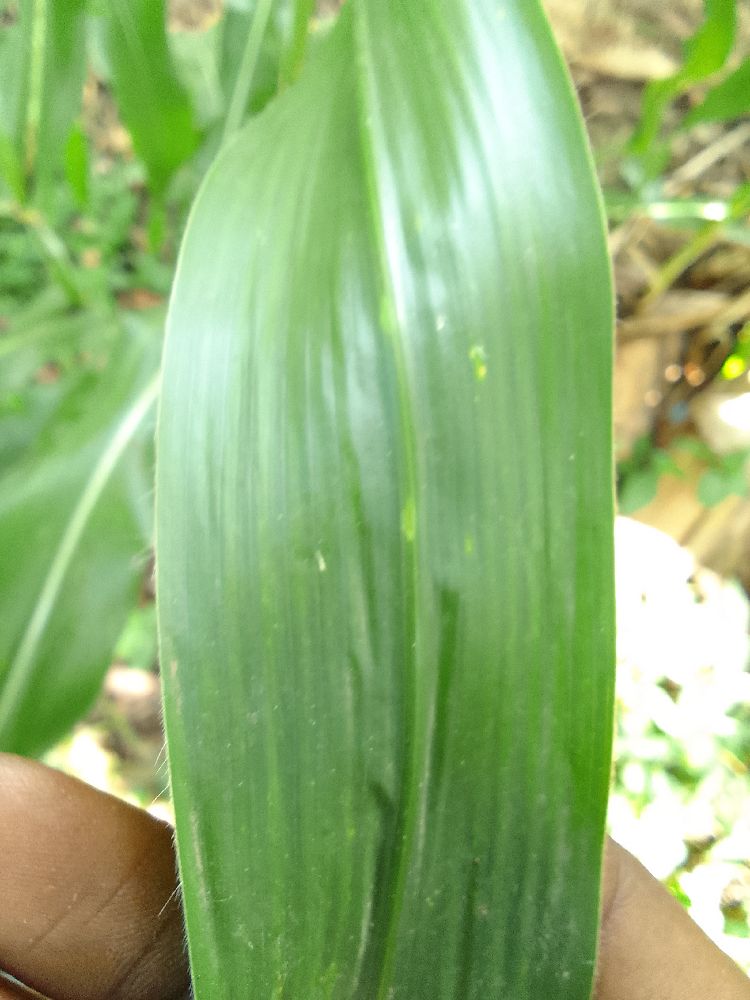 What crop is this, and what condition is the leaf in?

maize, healthy
